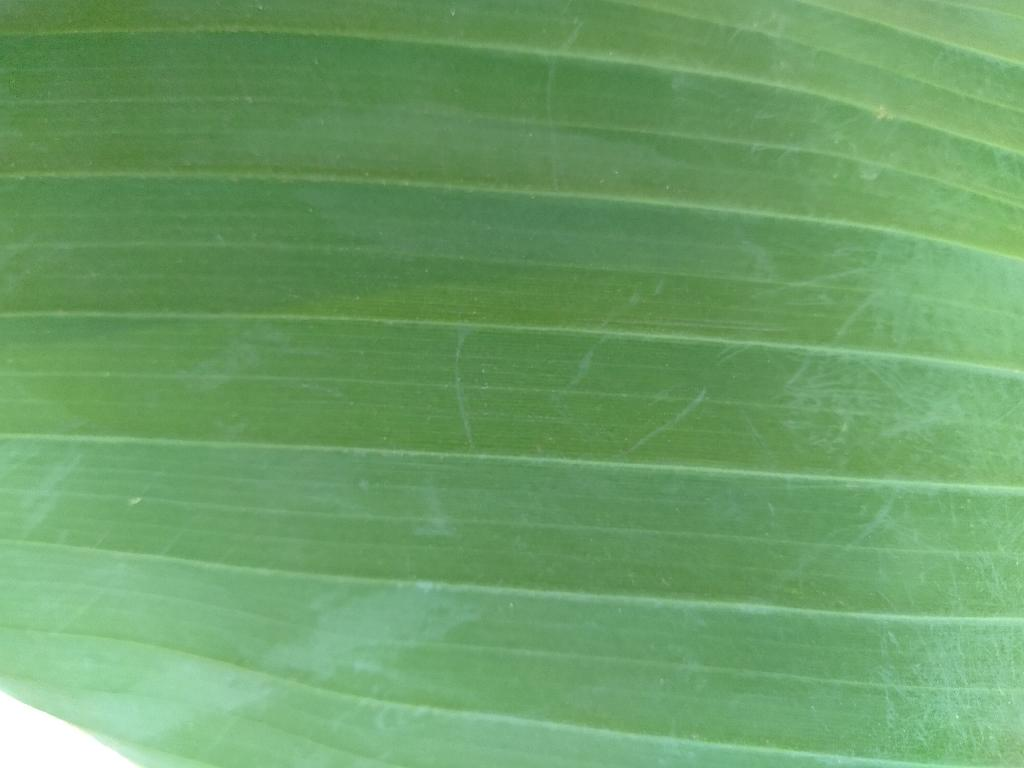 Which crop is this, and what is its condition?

banana, healthy
